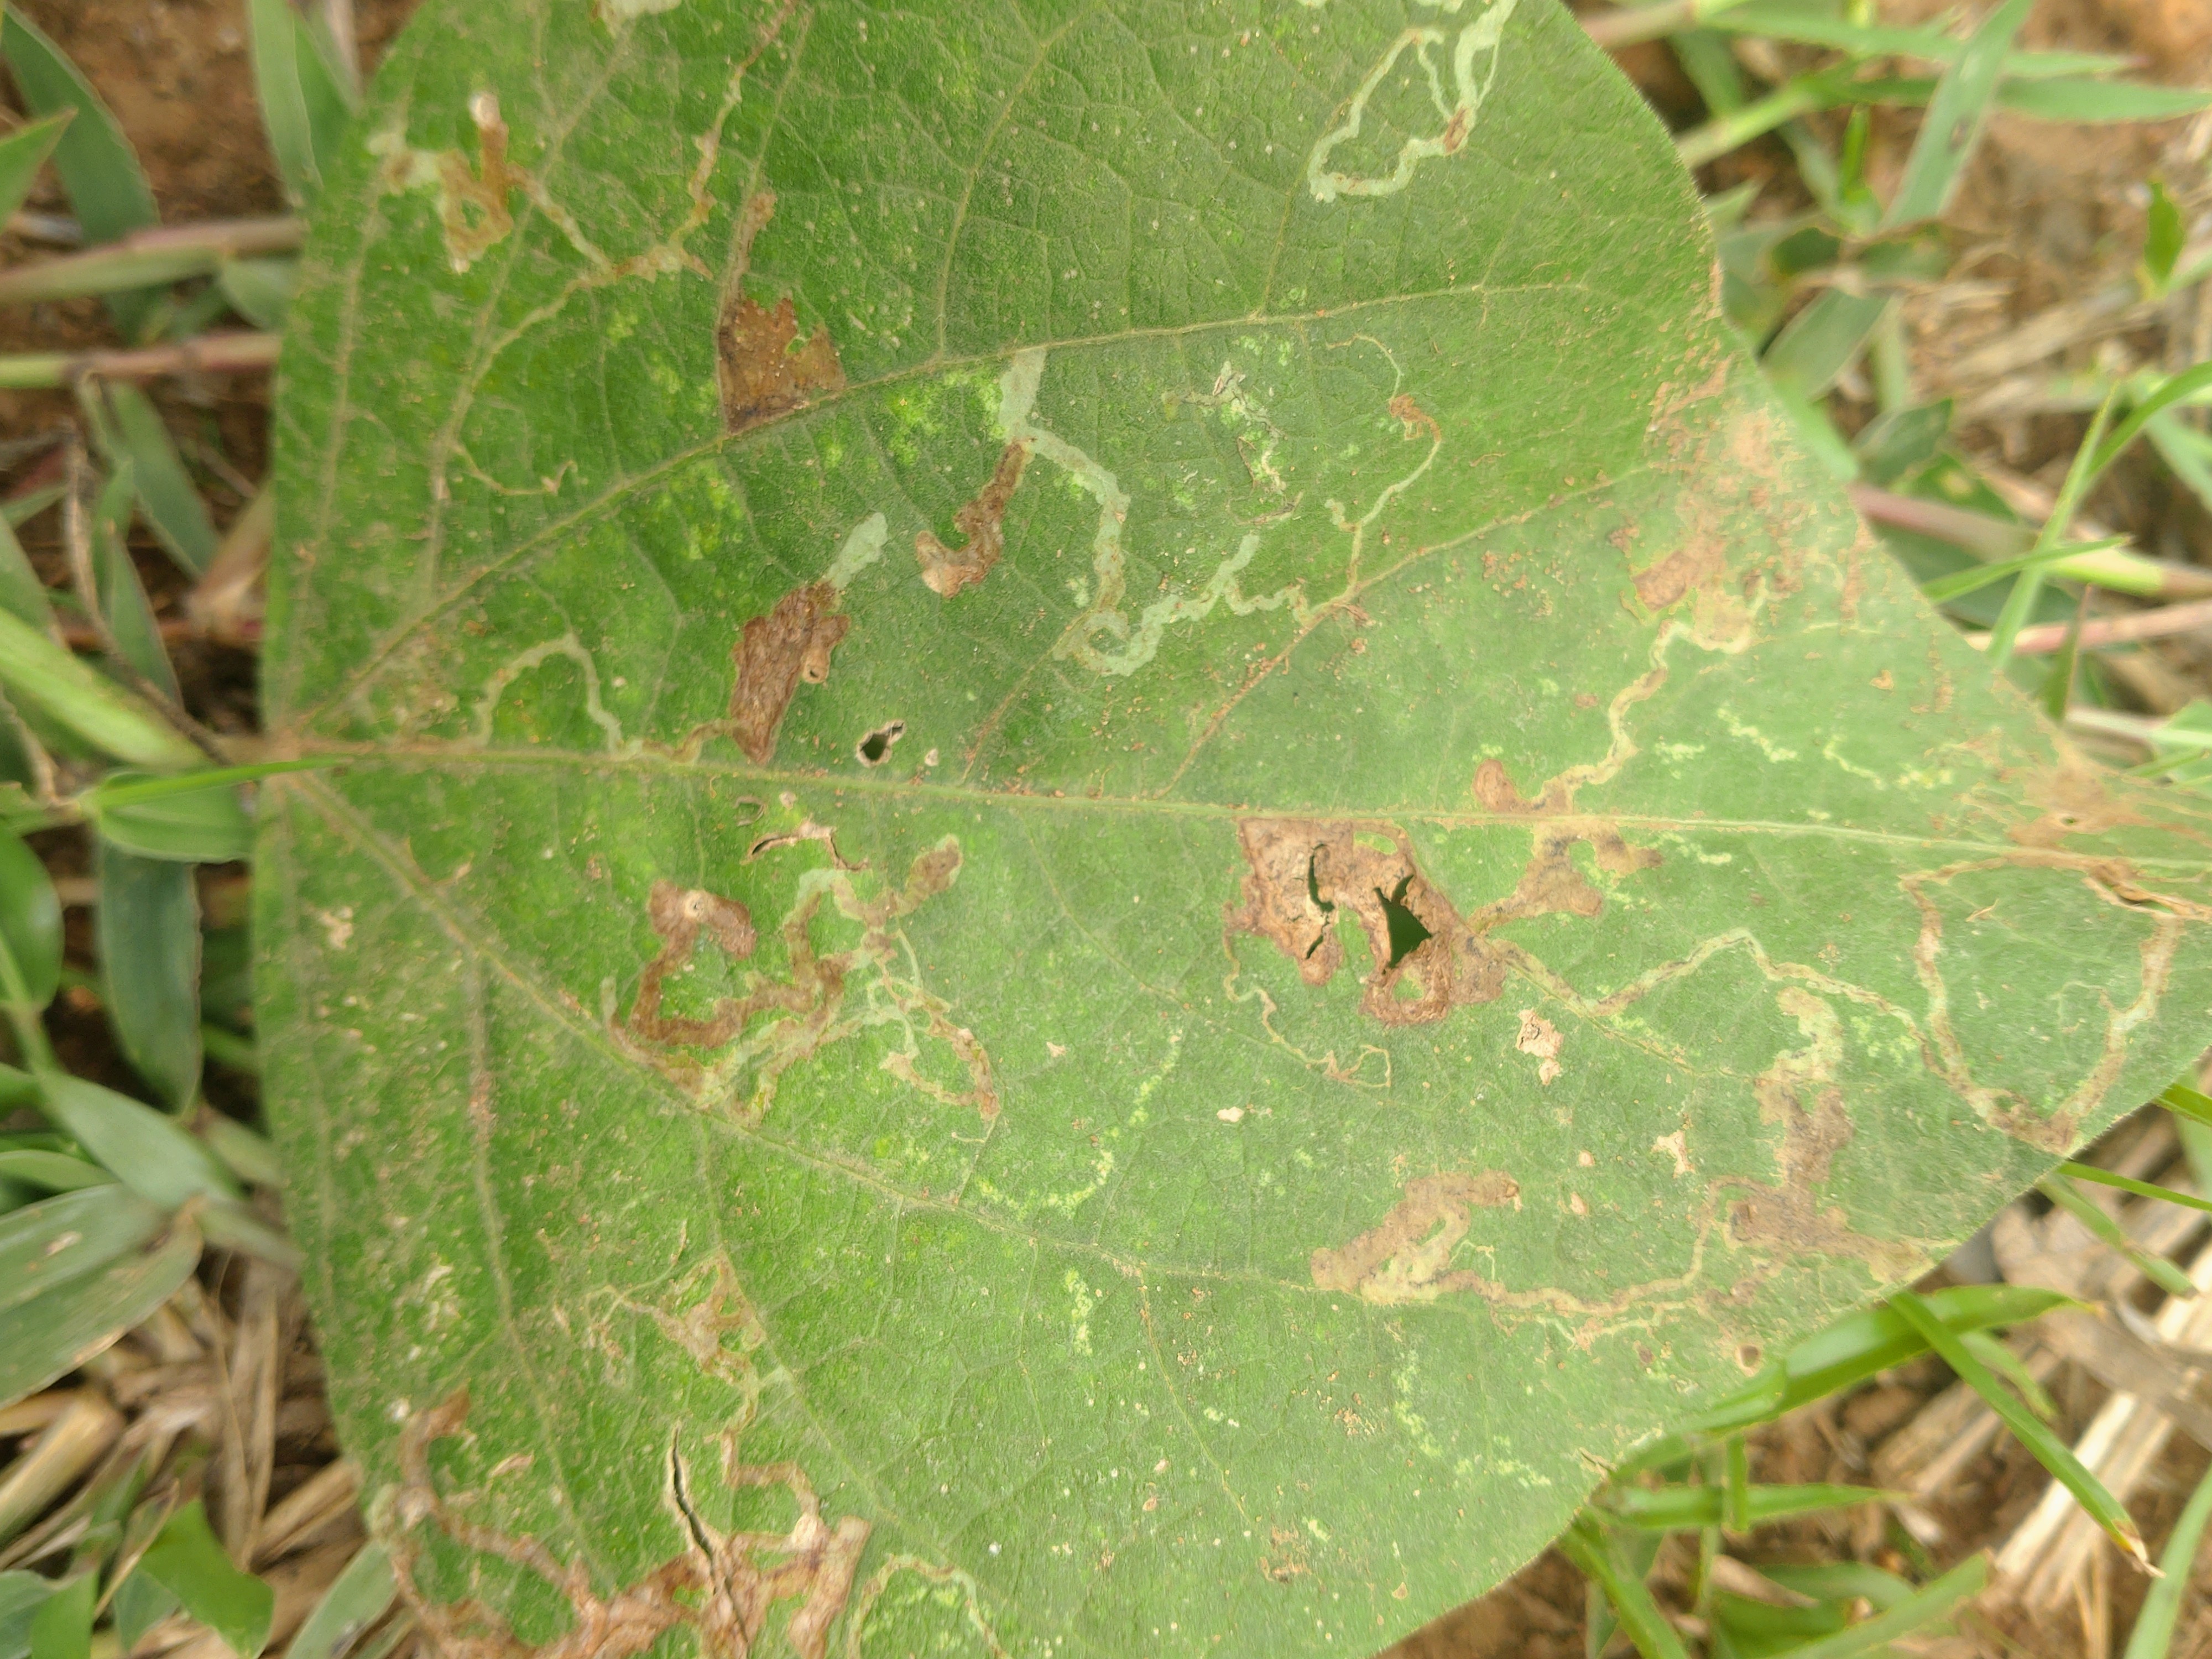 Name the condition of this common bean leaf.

anthracnose
